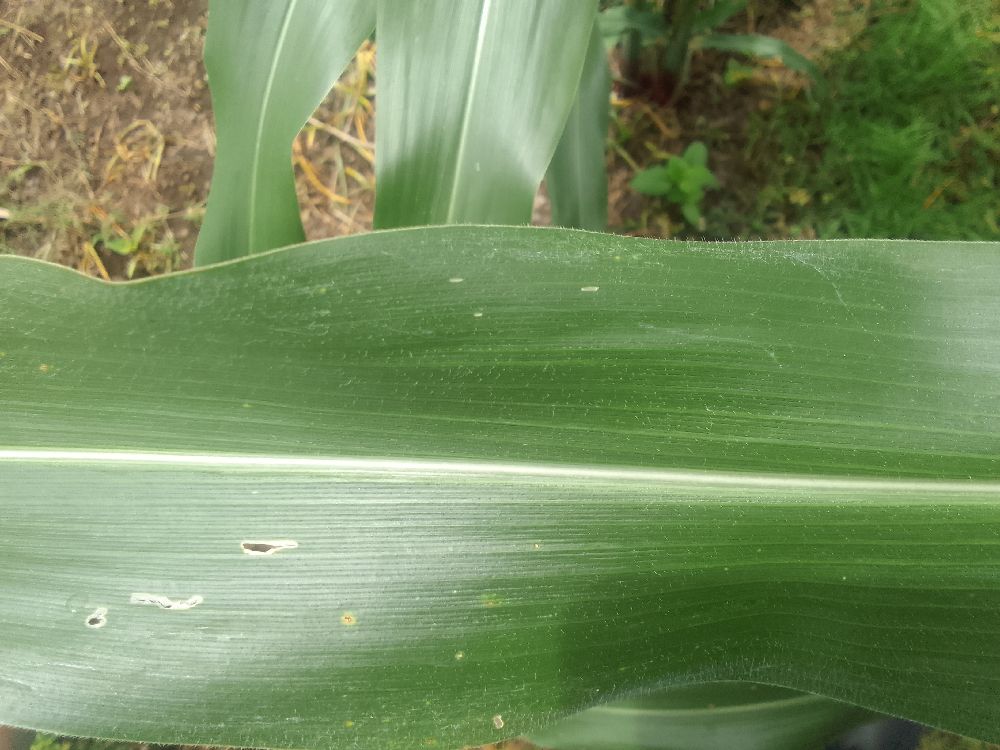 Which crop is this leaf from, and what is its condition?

maize, healthy
